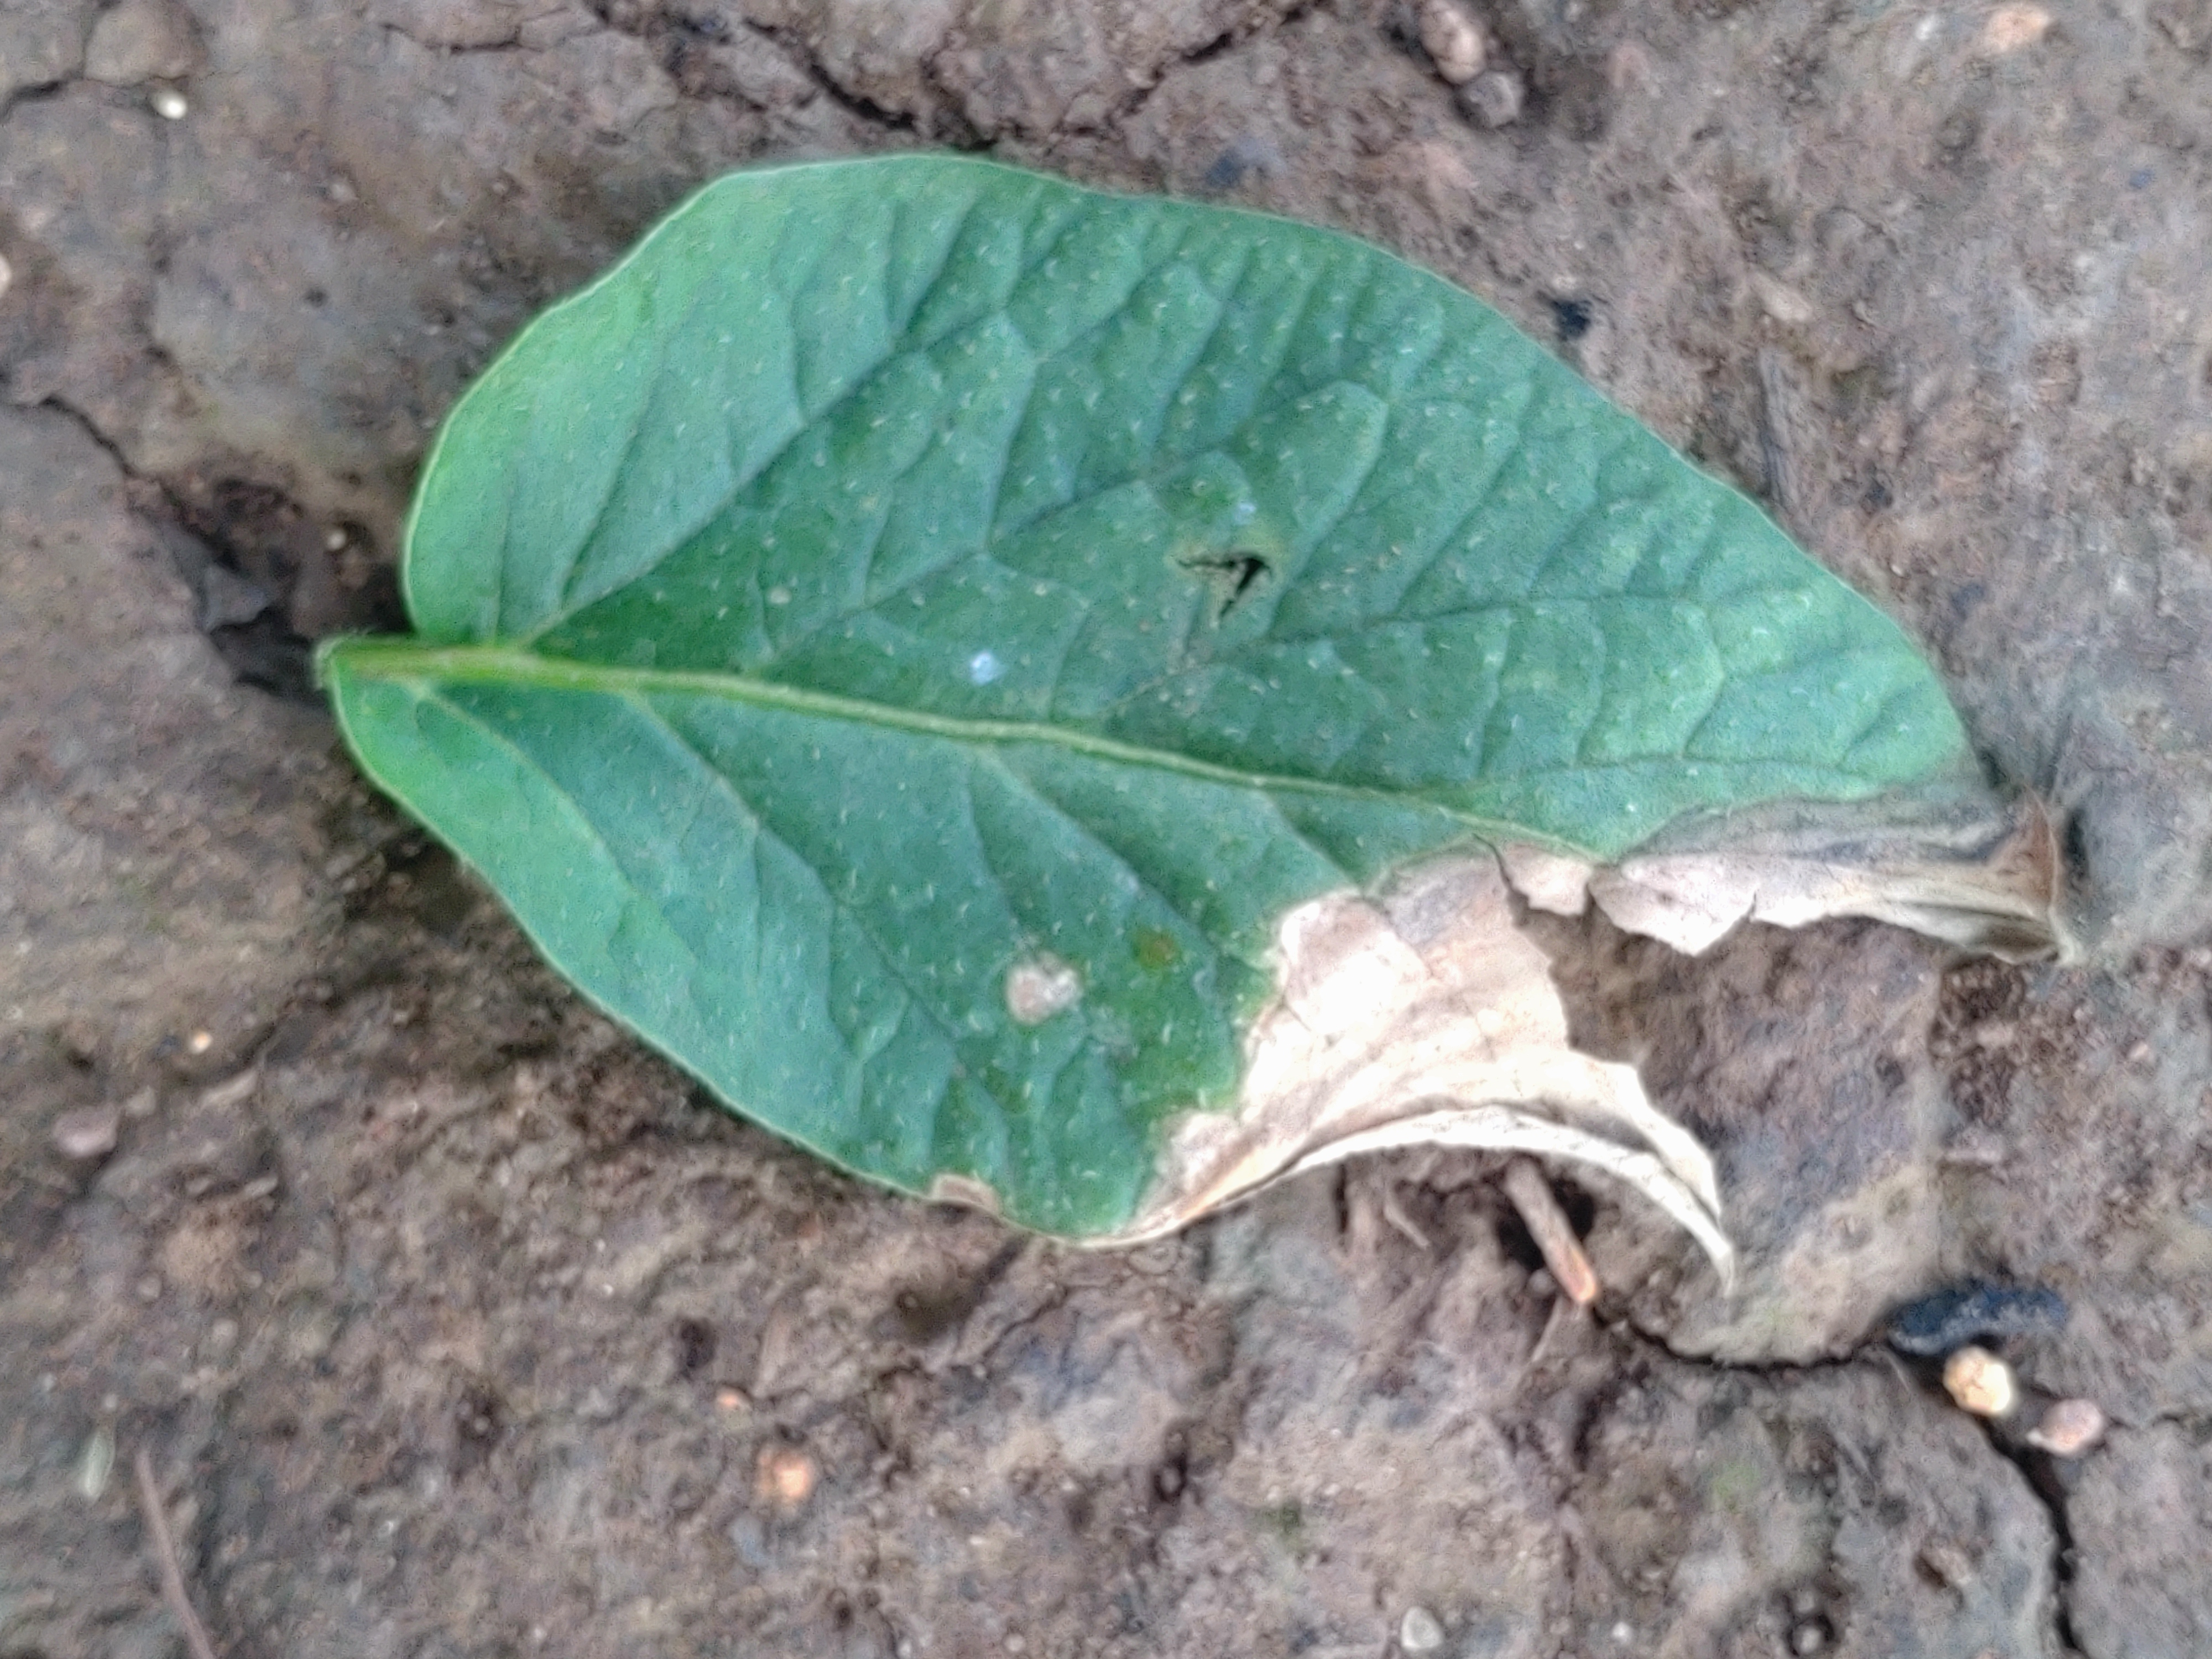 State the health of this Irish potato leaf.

early blight
